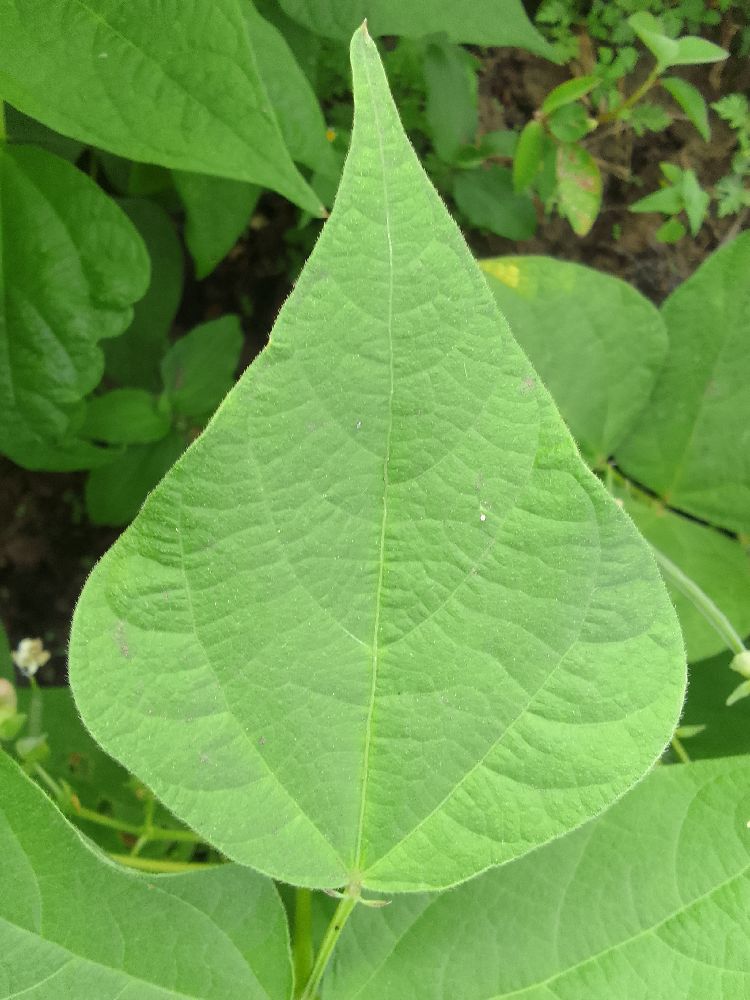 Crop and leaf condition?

common bean, healthy
